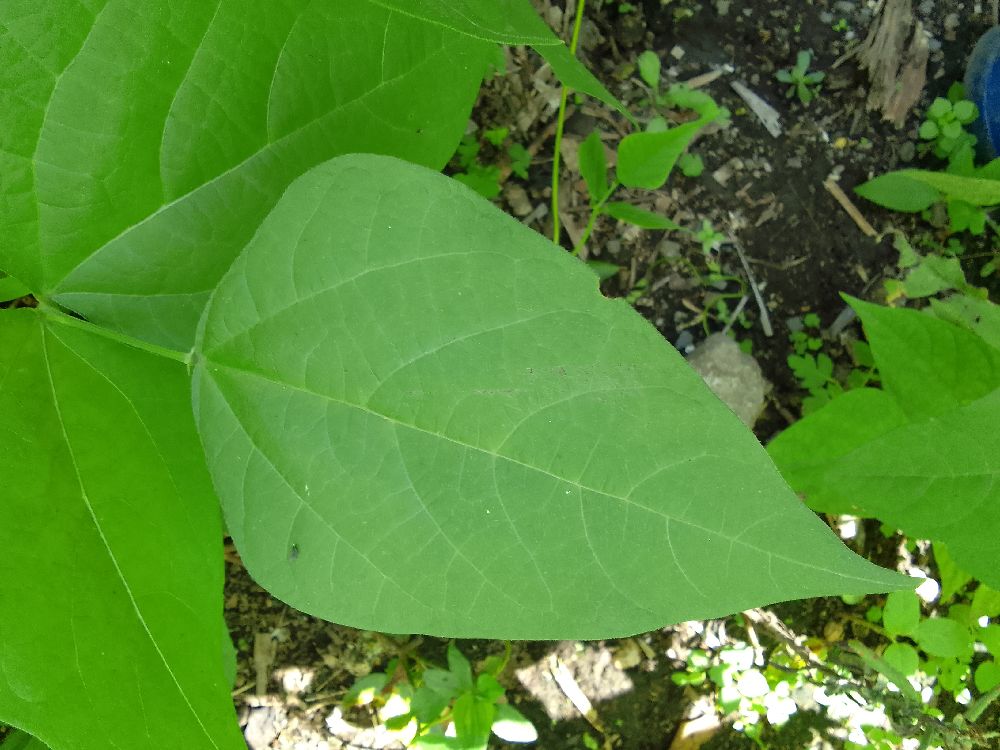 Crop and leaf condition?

common bean, healthy
